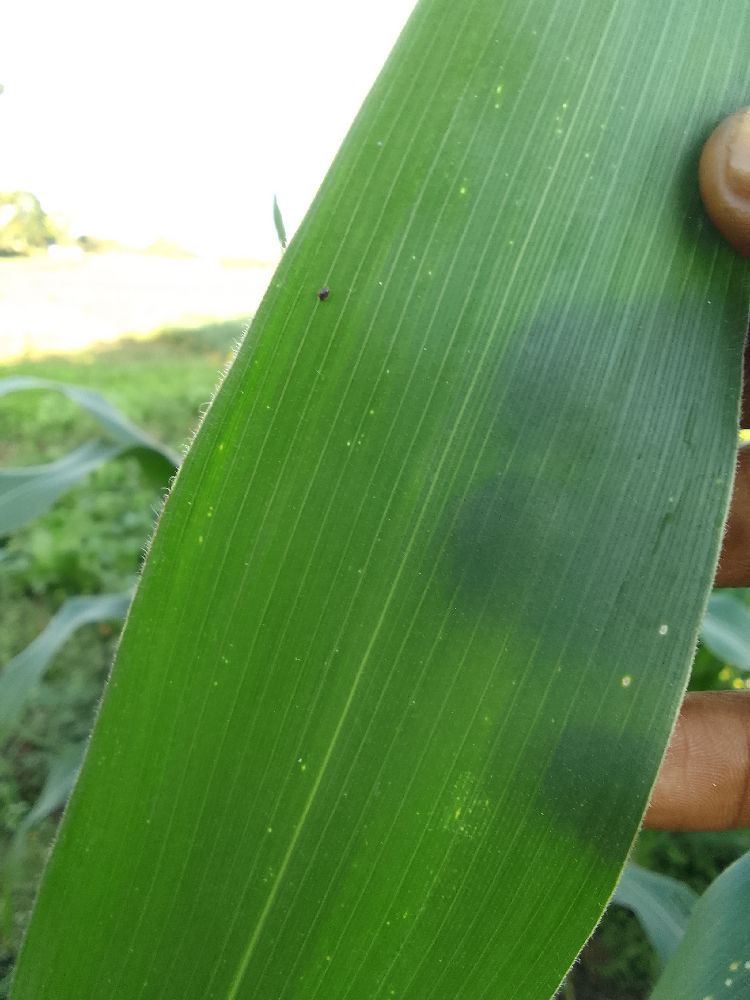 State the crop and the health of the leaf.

maize, healthy
